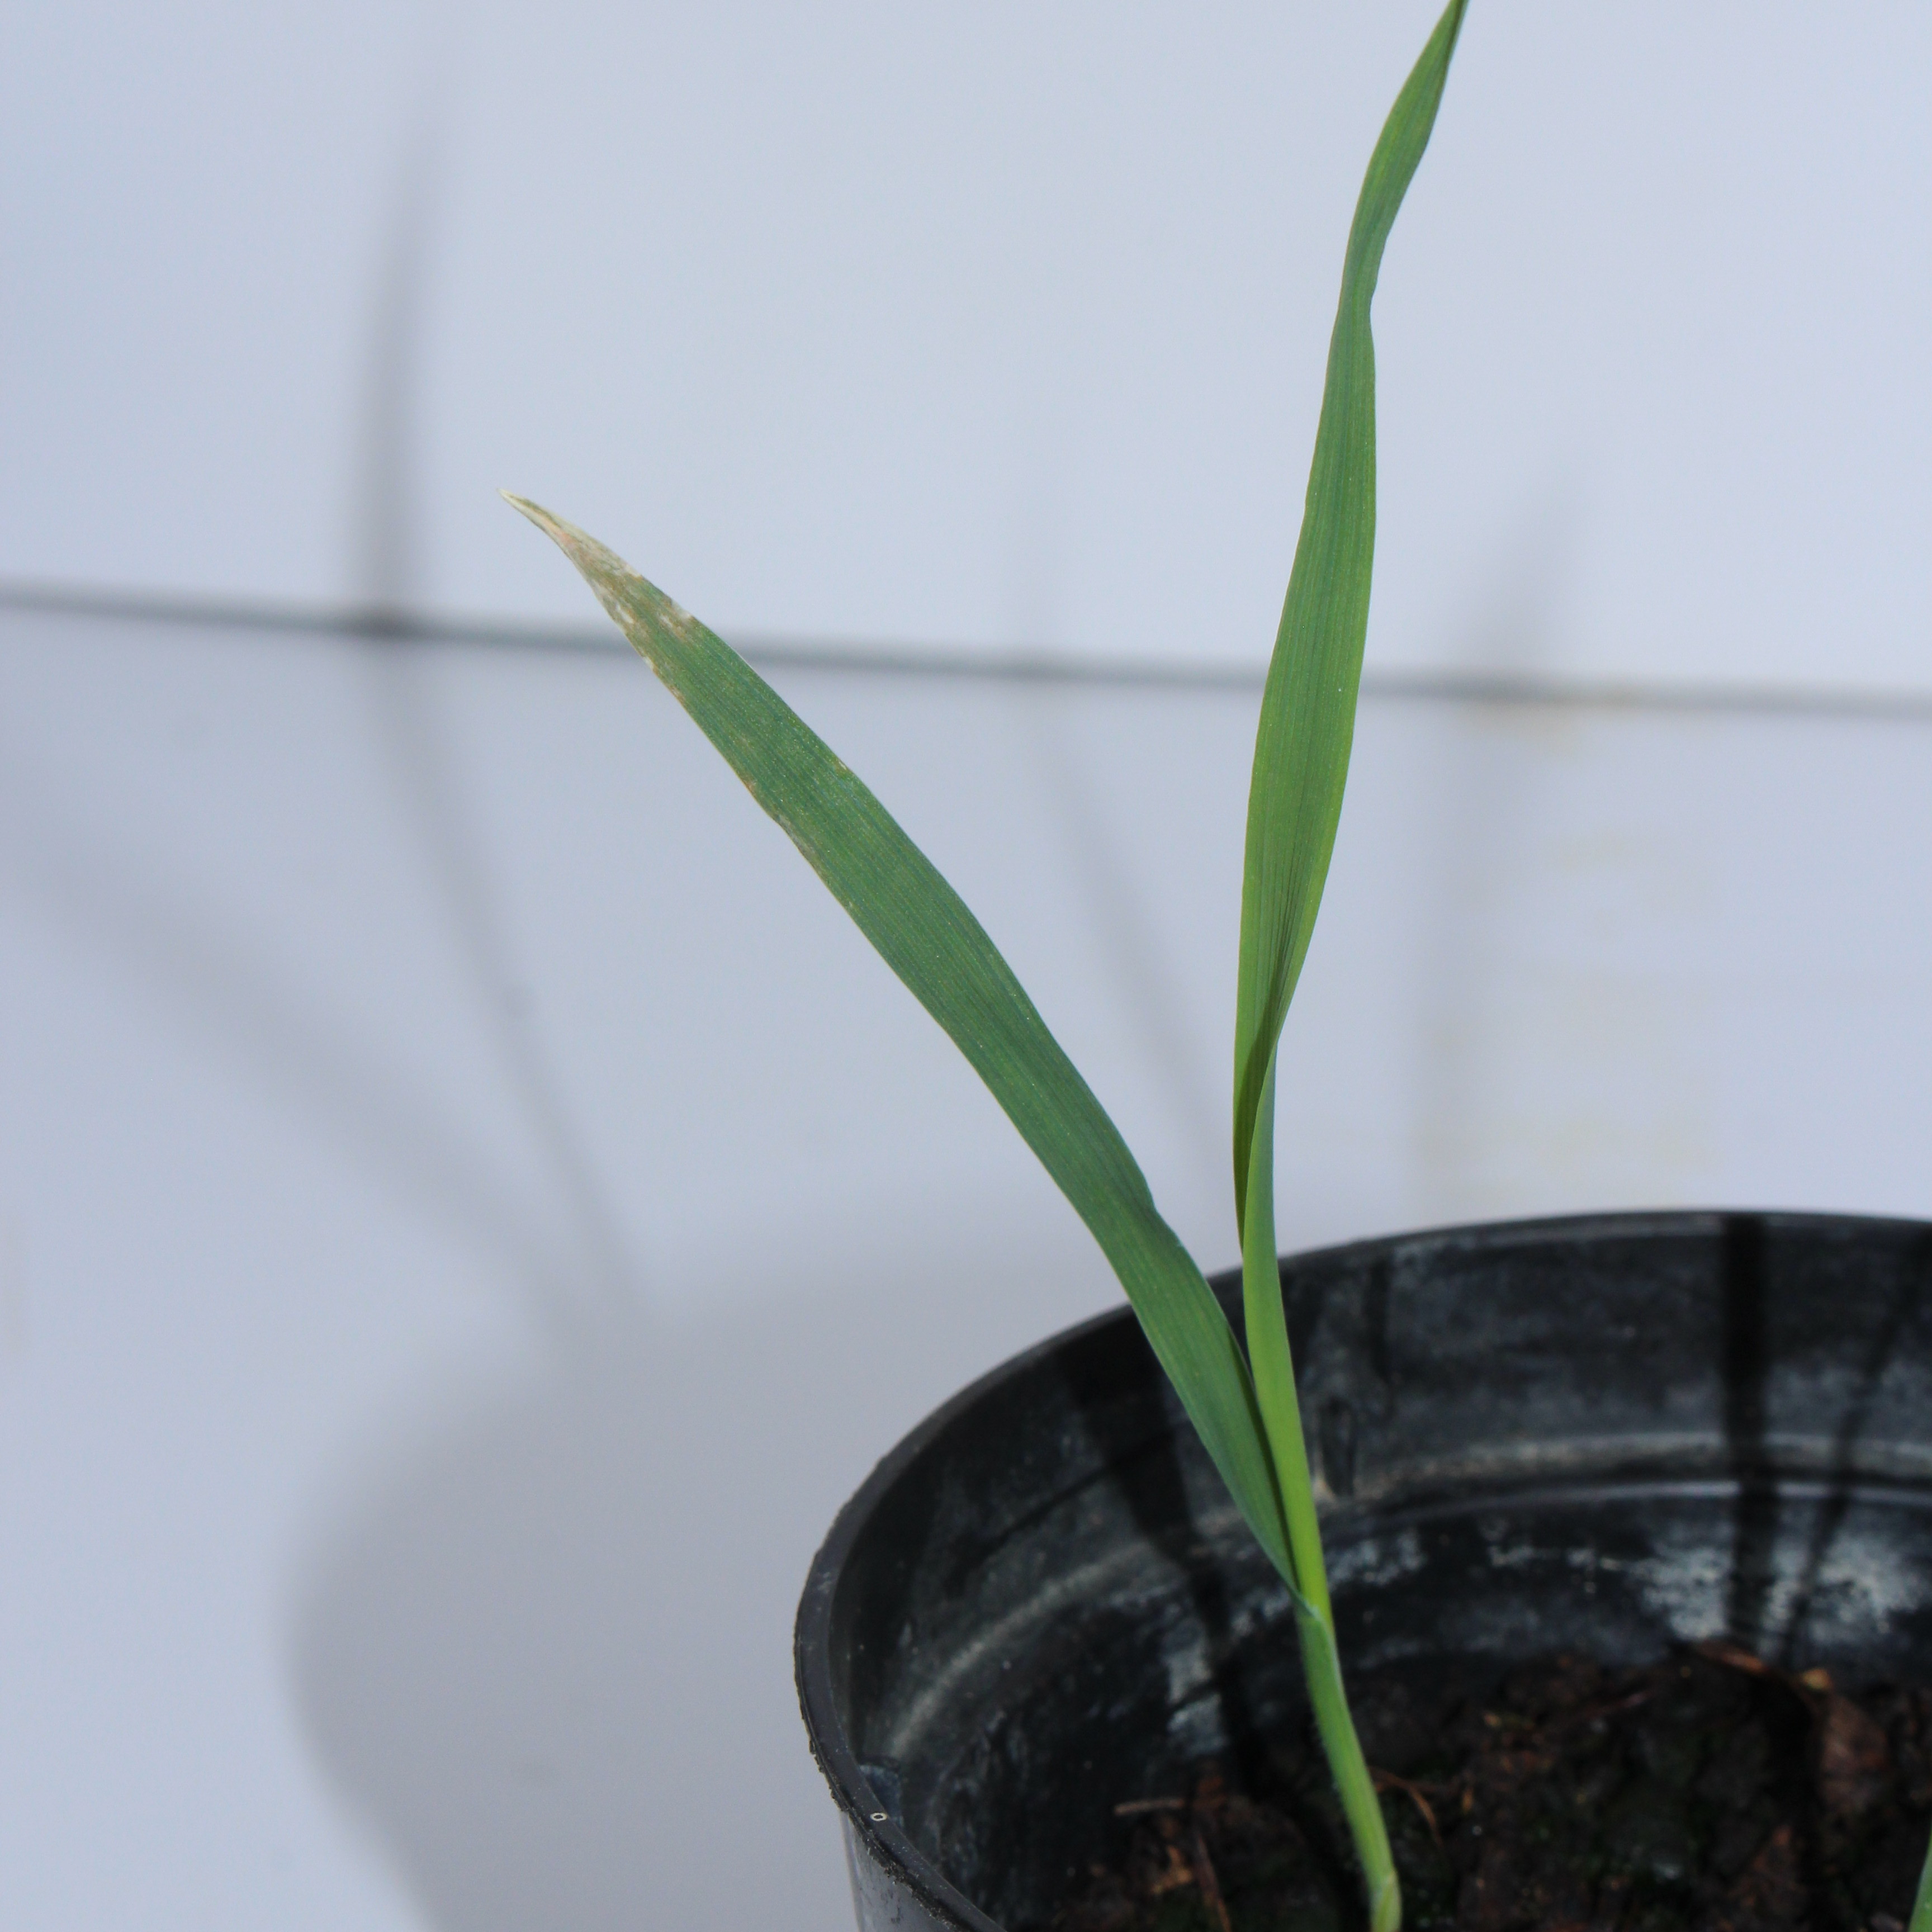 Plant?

Avena sterilis
